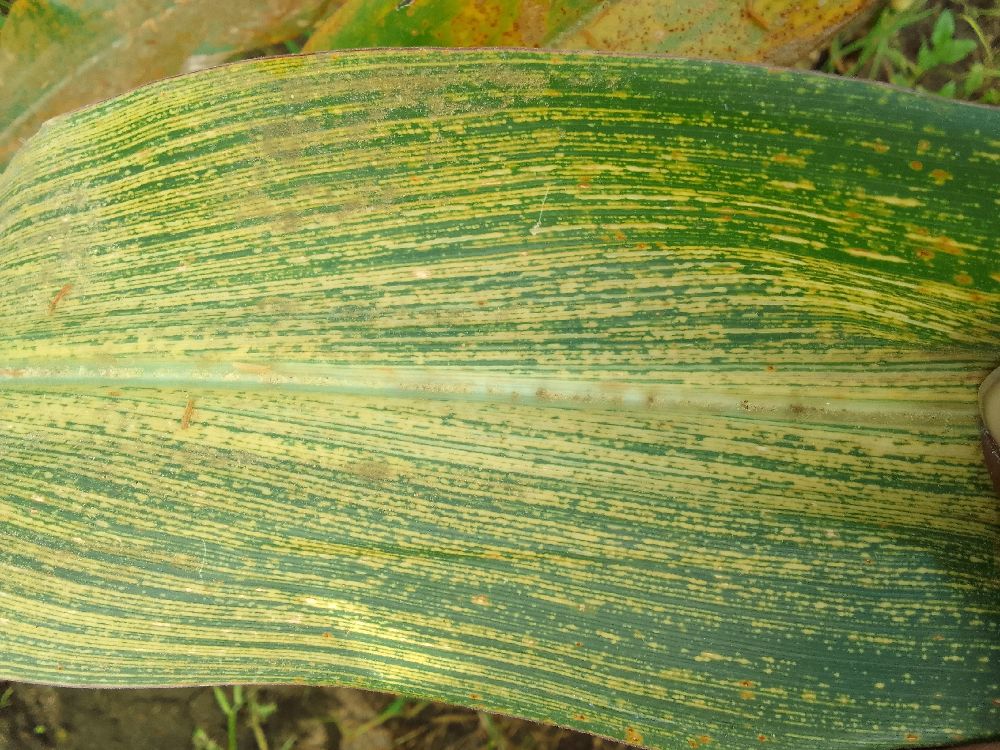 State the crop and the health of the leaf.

maize, maize streak virus
